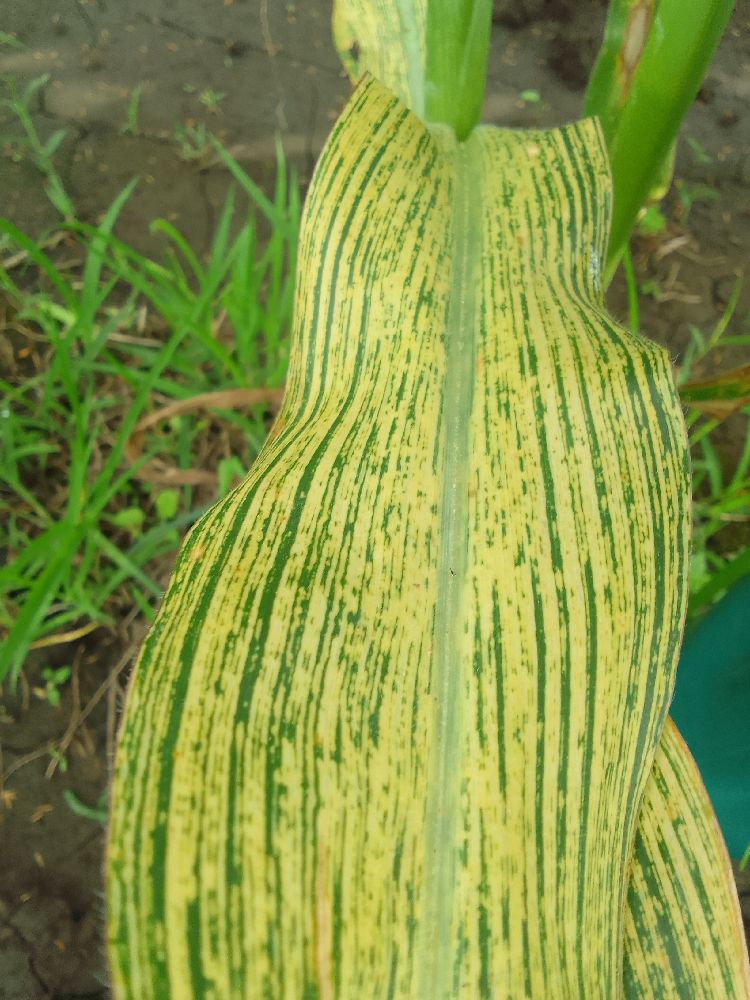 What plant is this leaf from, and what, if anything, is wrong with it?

maize, maize streak virus
